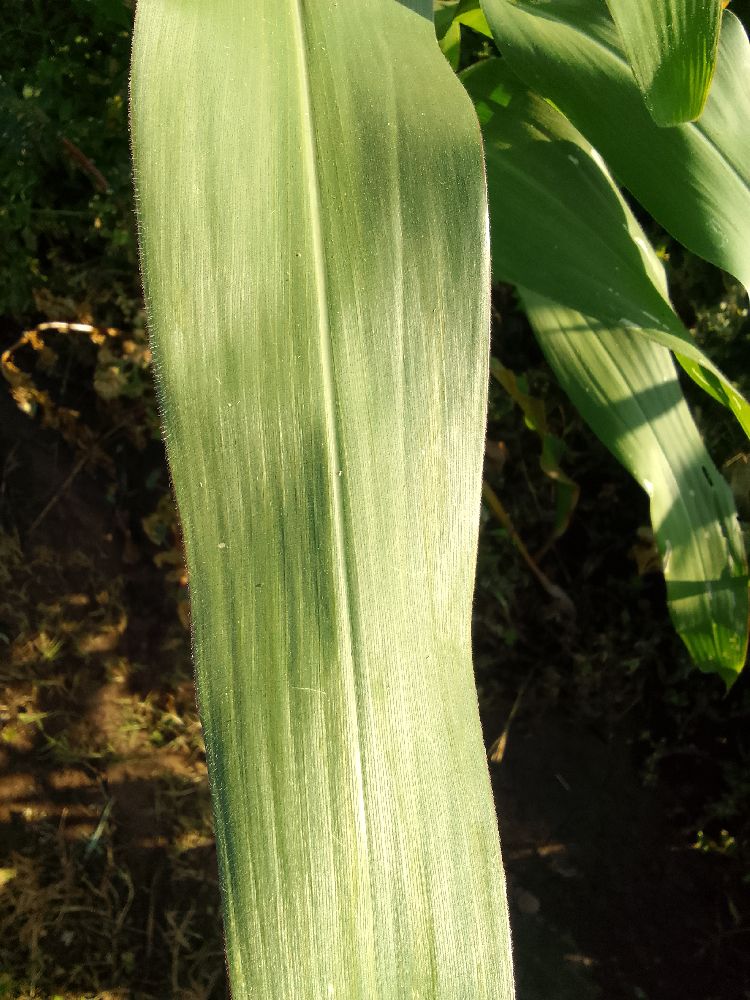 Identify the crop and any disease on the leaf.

maize, healthy
